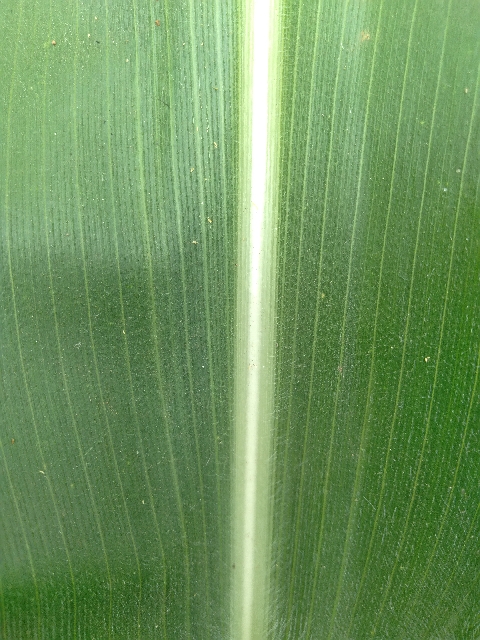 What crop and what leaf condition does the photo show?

maize, healthy
